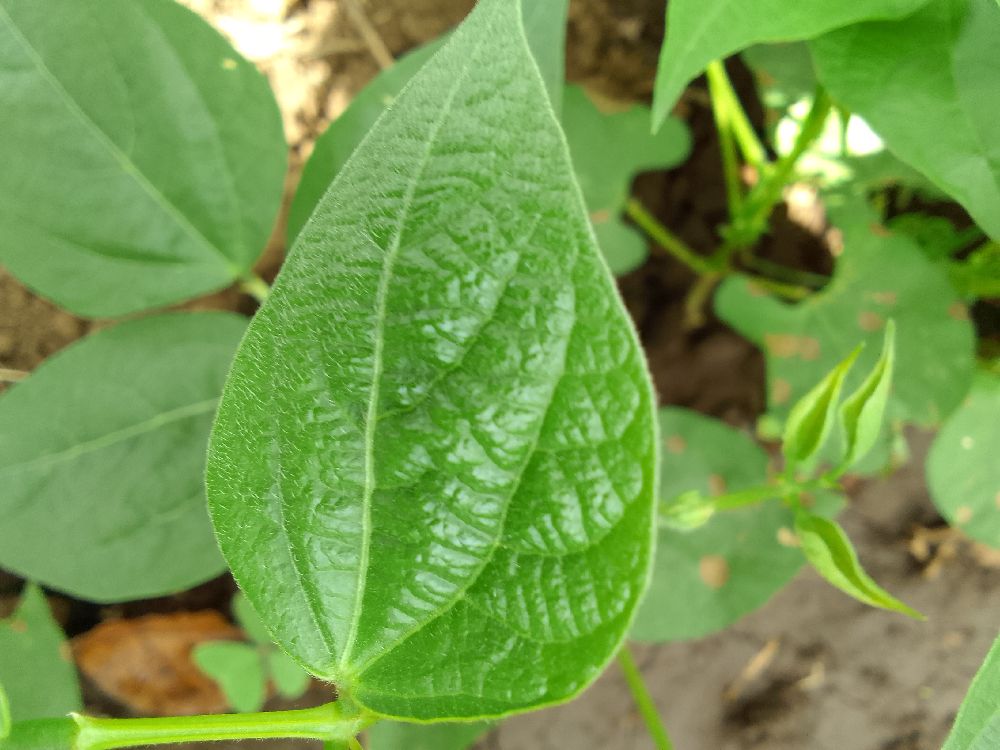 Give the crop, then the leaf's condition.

common bean, healthy
